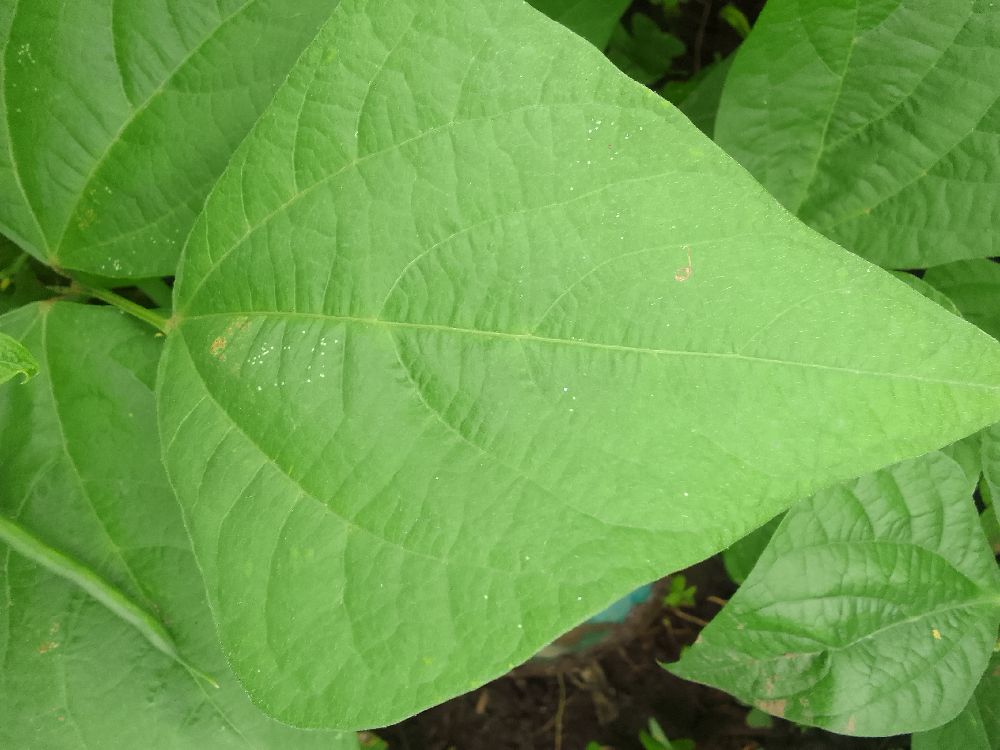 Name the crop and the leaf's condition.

common bean, healthy
